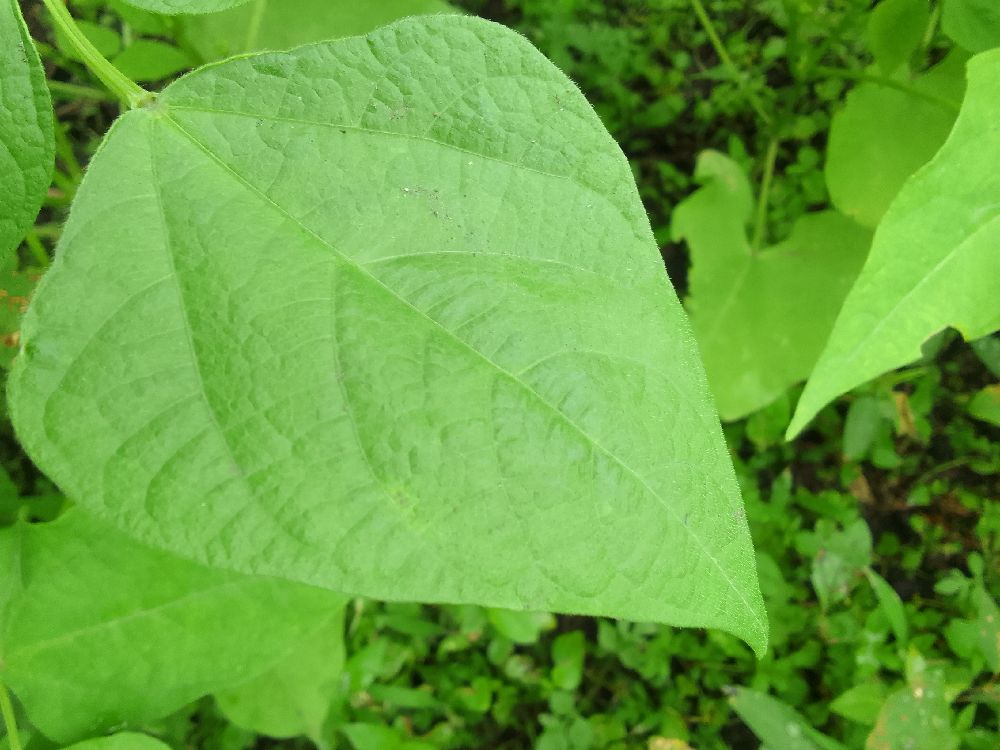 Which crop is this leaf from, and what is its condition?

common bean, healthy
